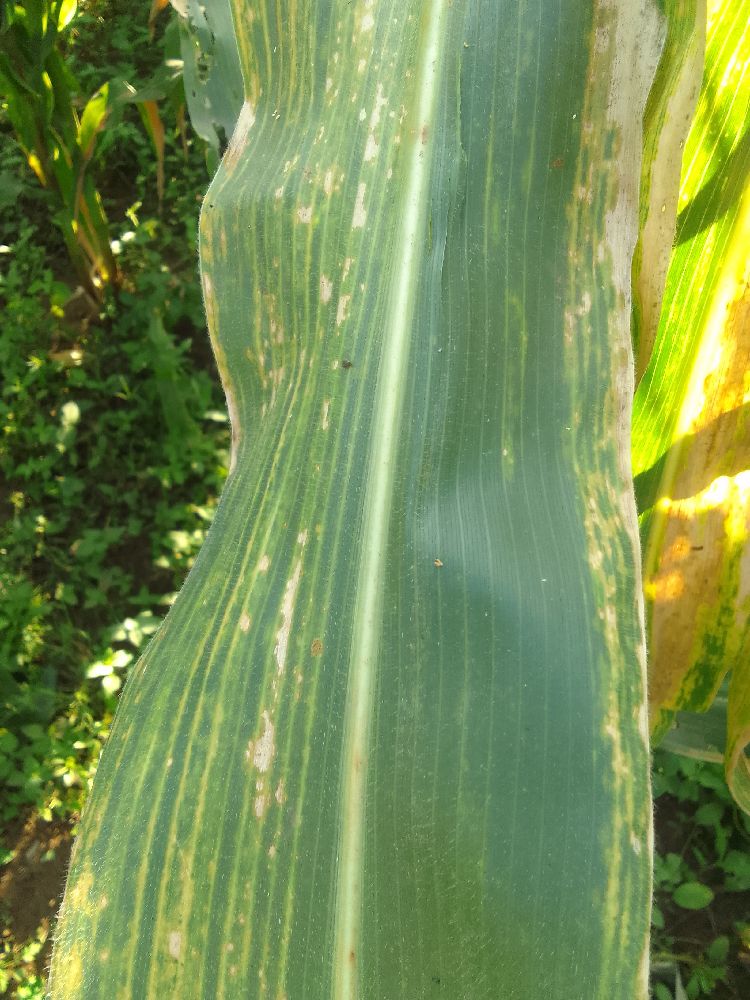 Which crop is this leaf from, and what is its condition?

maize, maize lethal necrosis
